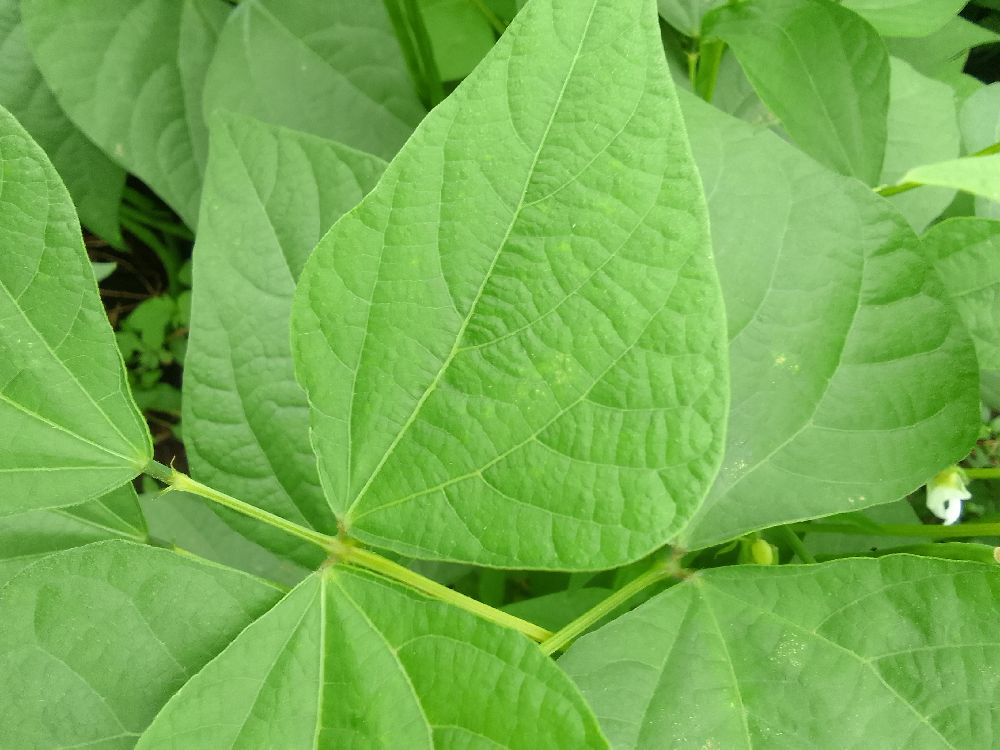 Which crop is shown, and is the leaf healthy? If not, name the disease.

common bean, healthy
